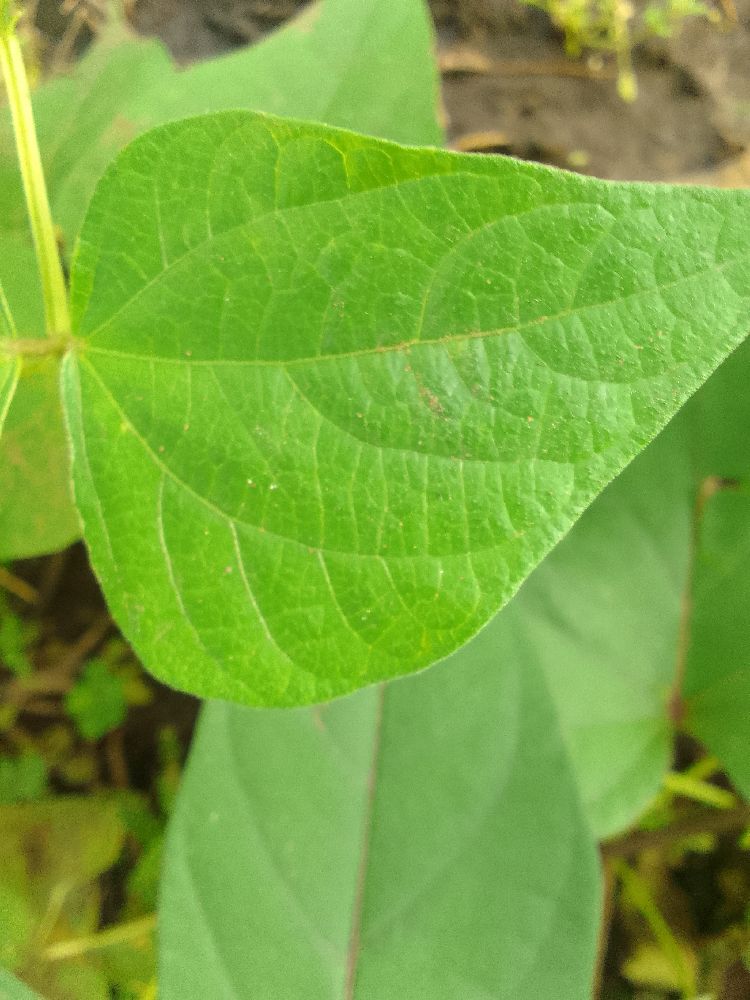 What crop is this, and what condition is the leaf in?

common bean, healthy
